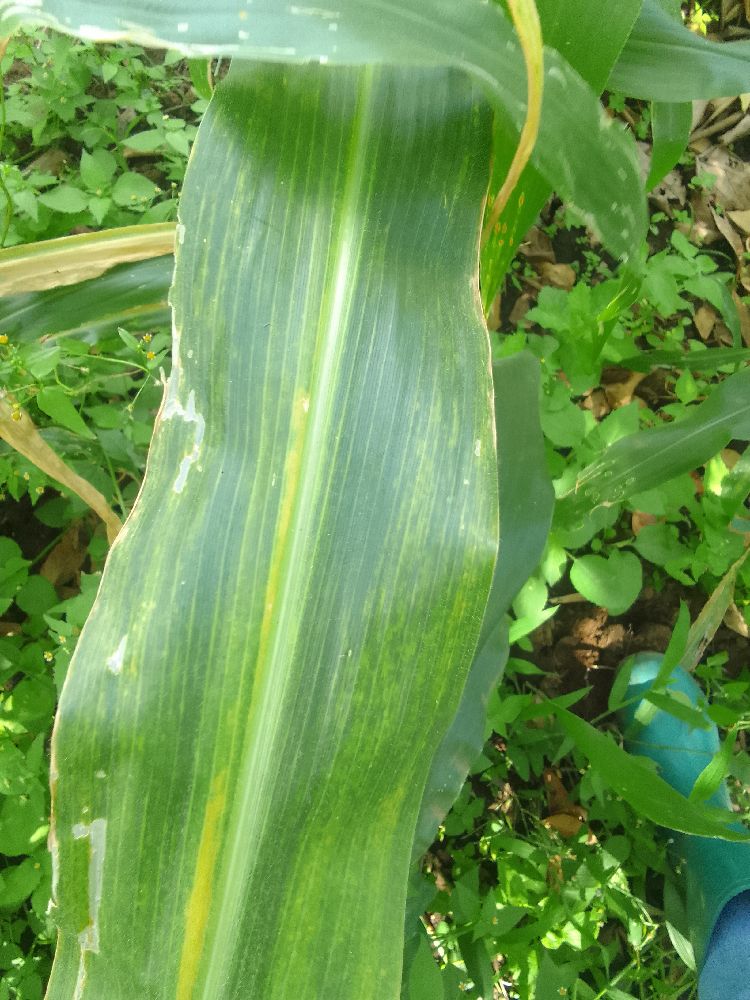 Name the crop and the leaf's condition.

maize, maize lethal necrosis
